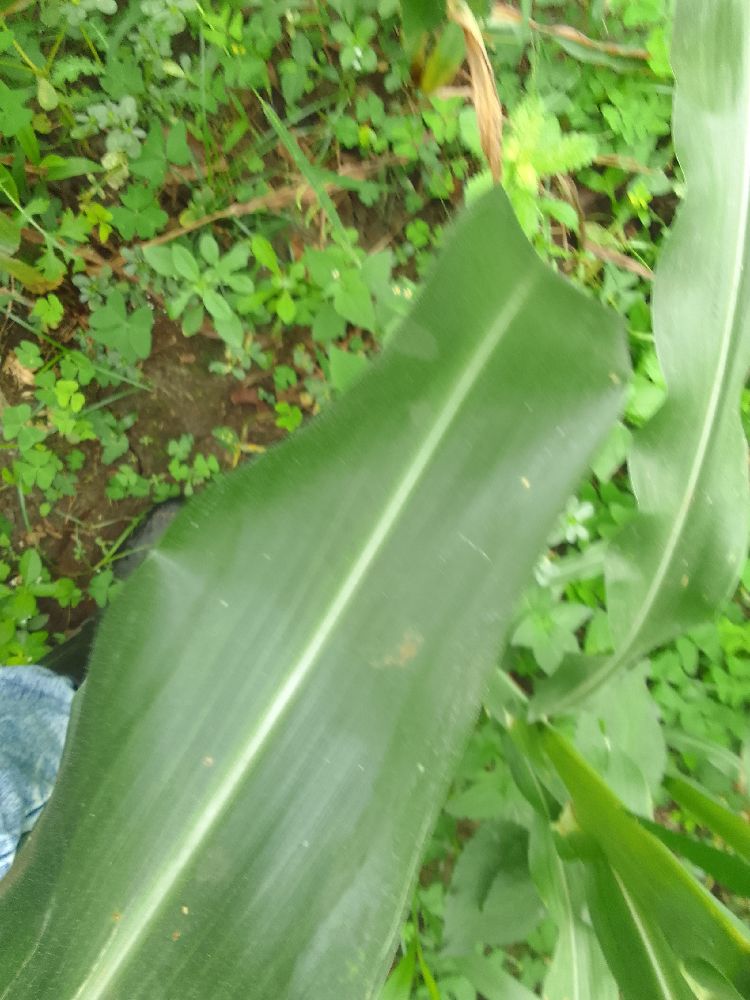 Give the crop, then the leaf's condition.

maize, healthy
